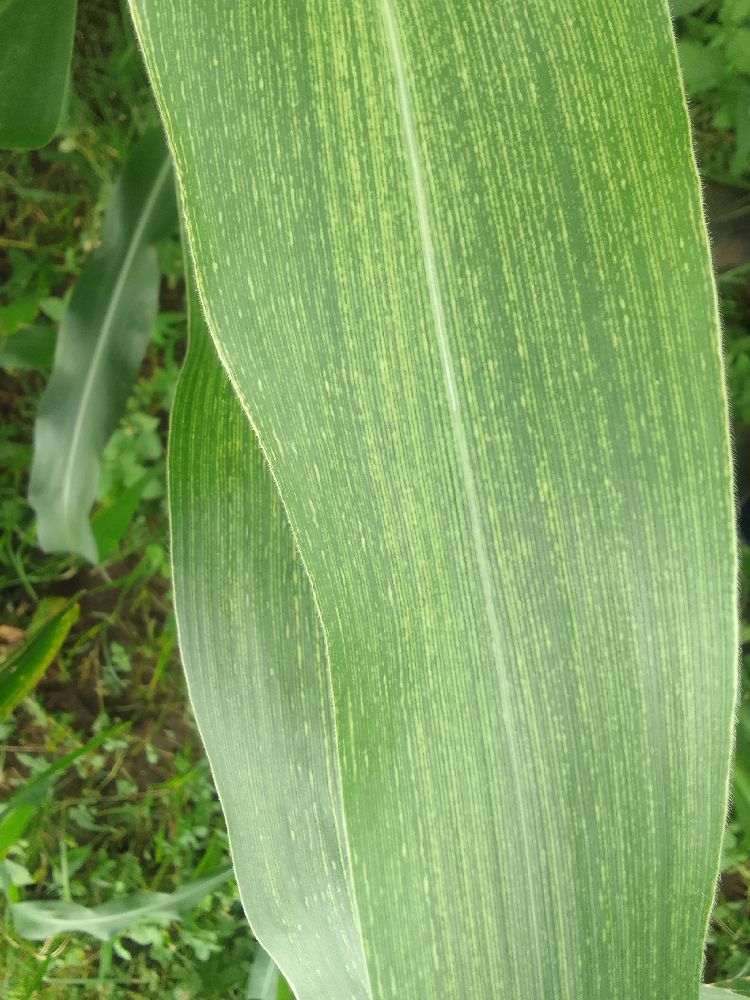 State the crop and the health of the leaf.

maize, maize streak virus
